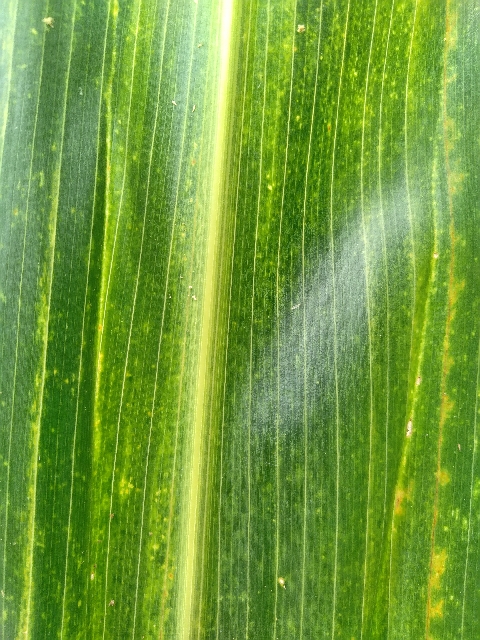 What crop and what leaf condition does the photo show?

maize, maize lethal necrosis
